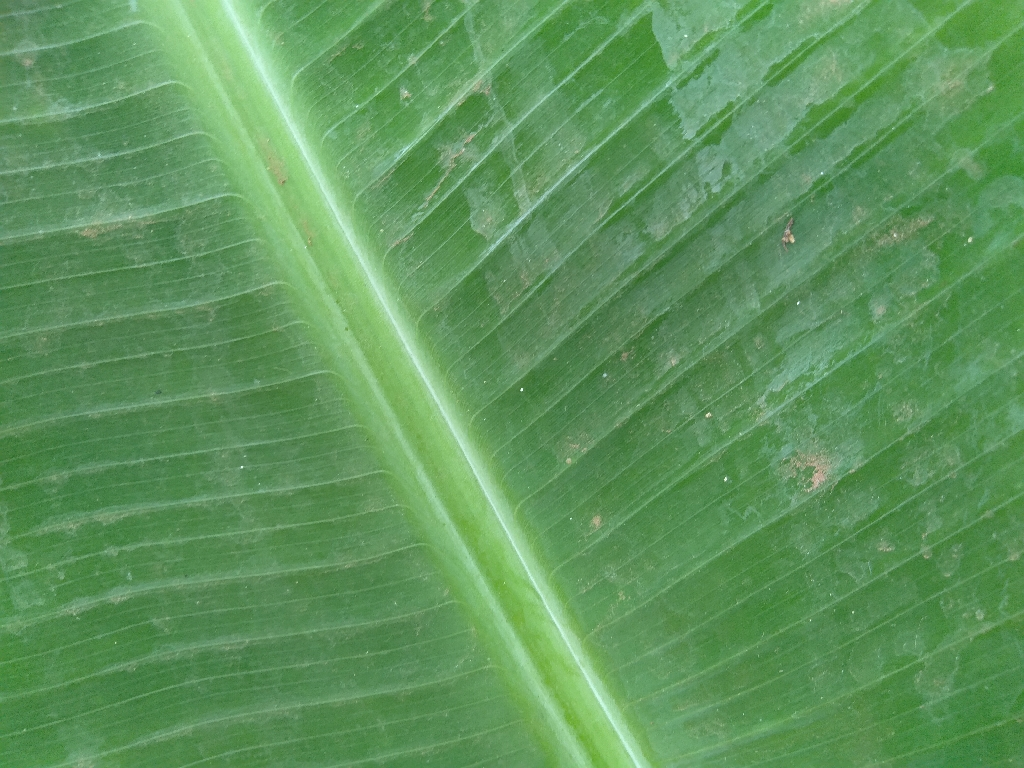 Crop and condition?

banana, healthy
